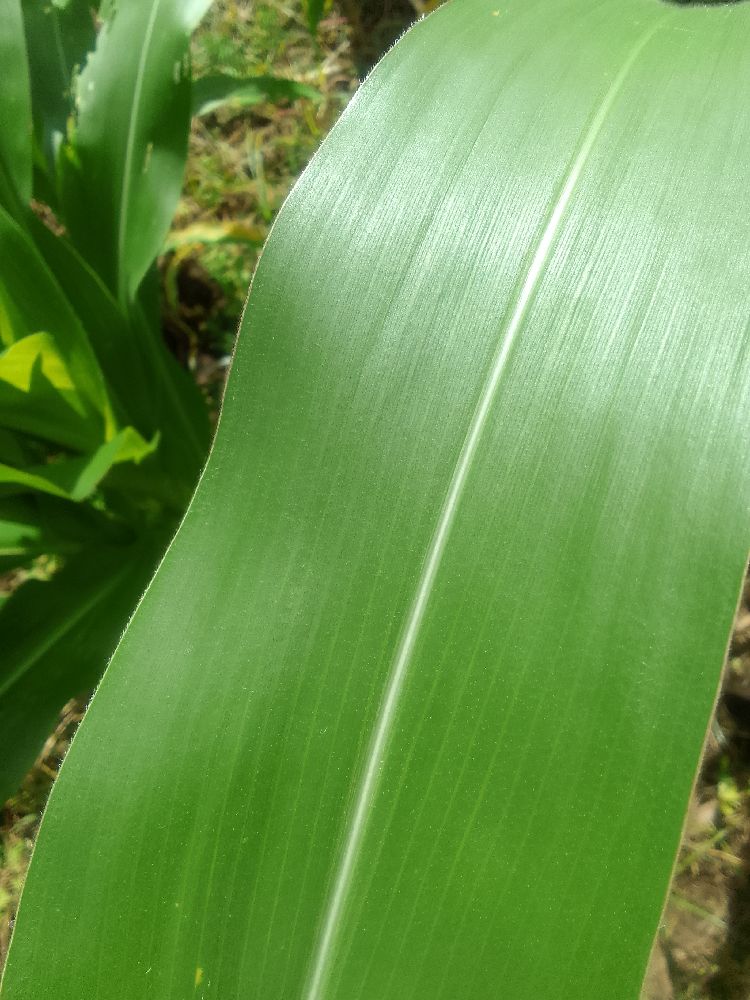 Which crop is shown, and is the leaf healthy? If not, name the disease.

maize, healthy
